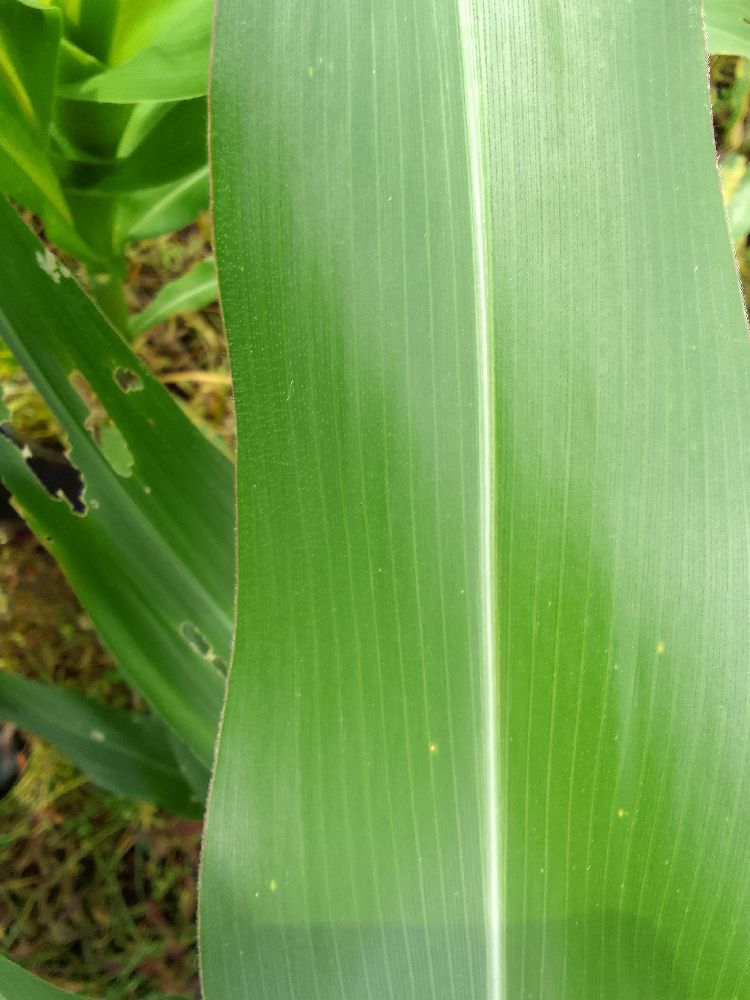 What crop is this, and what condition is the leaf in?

maize, healthy
